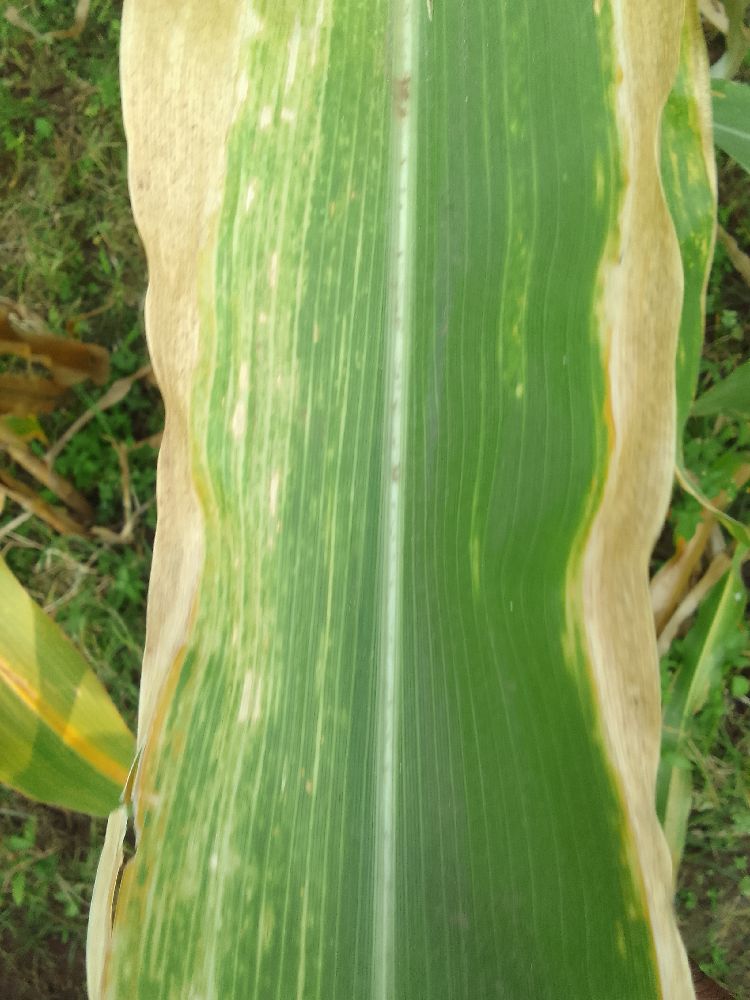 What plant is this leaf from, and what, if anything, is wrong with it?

maize, maize lethal necrosis
